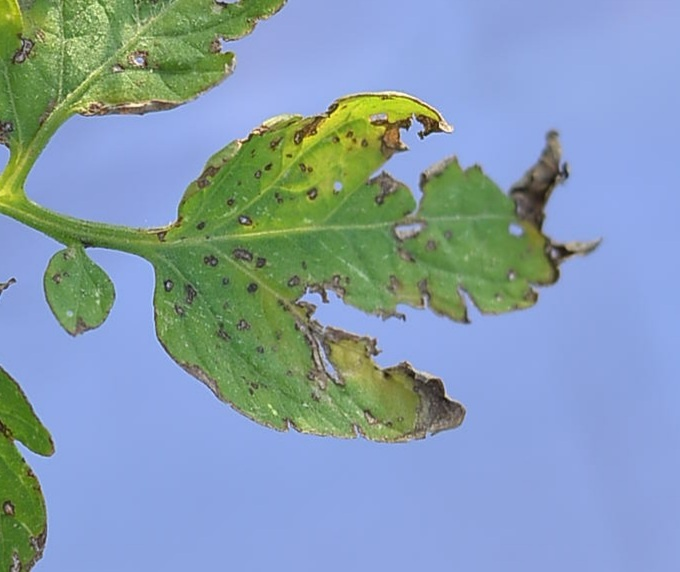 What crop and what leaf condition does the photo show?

tomato, infected
